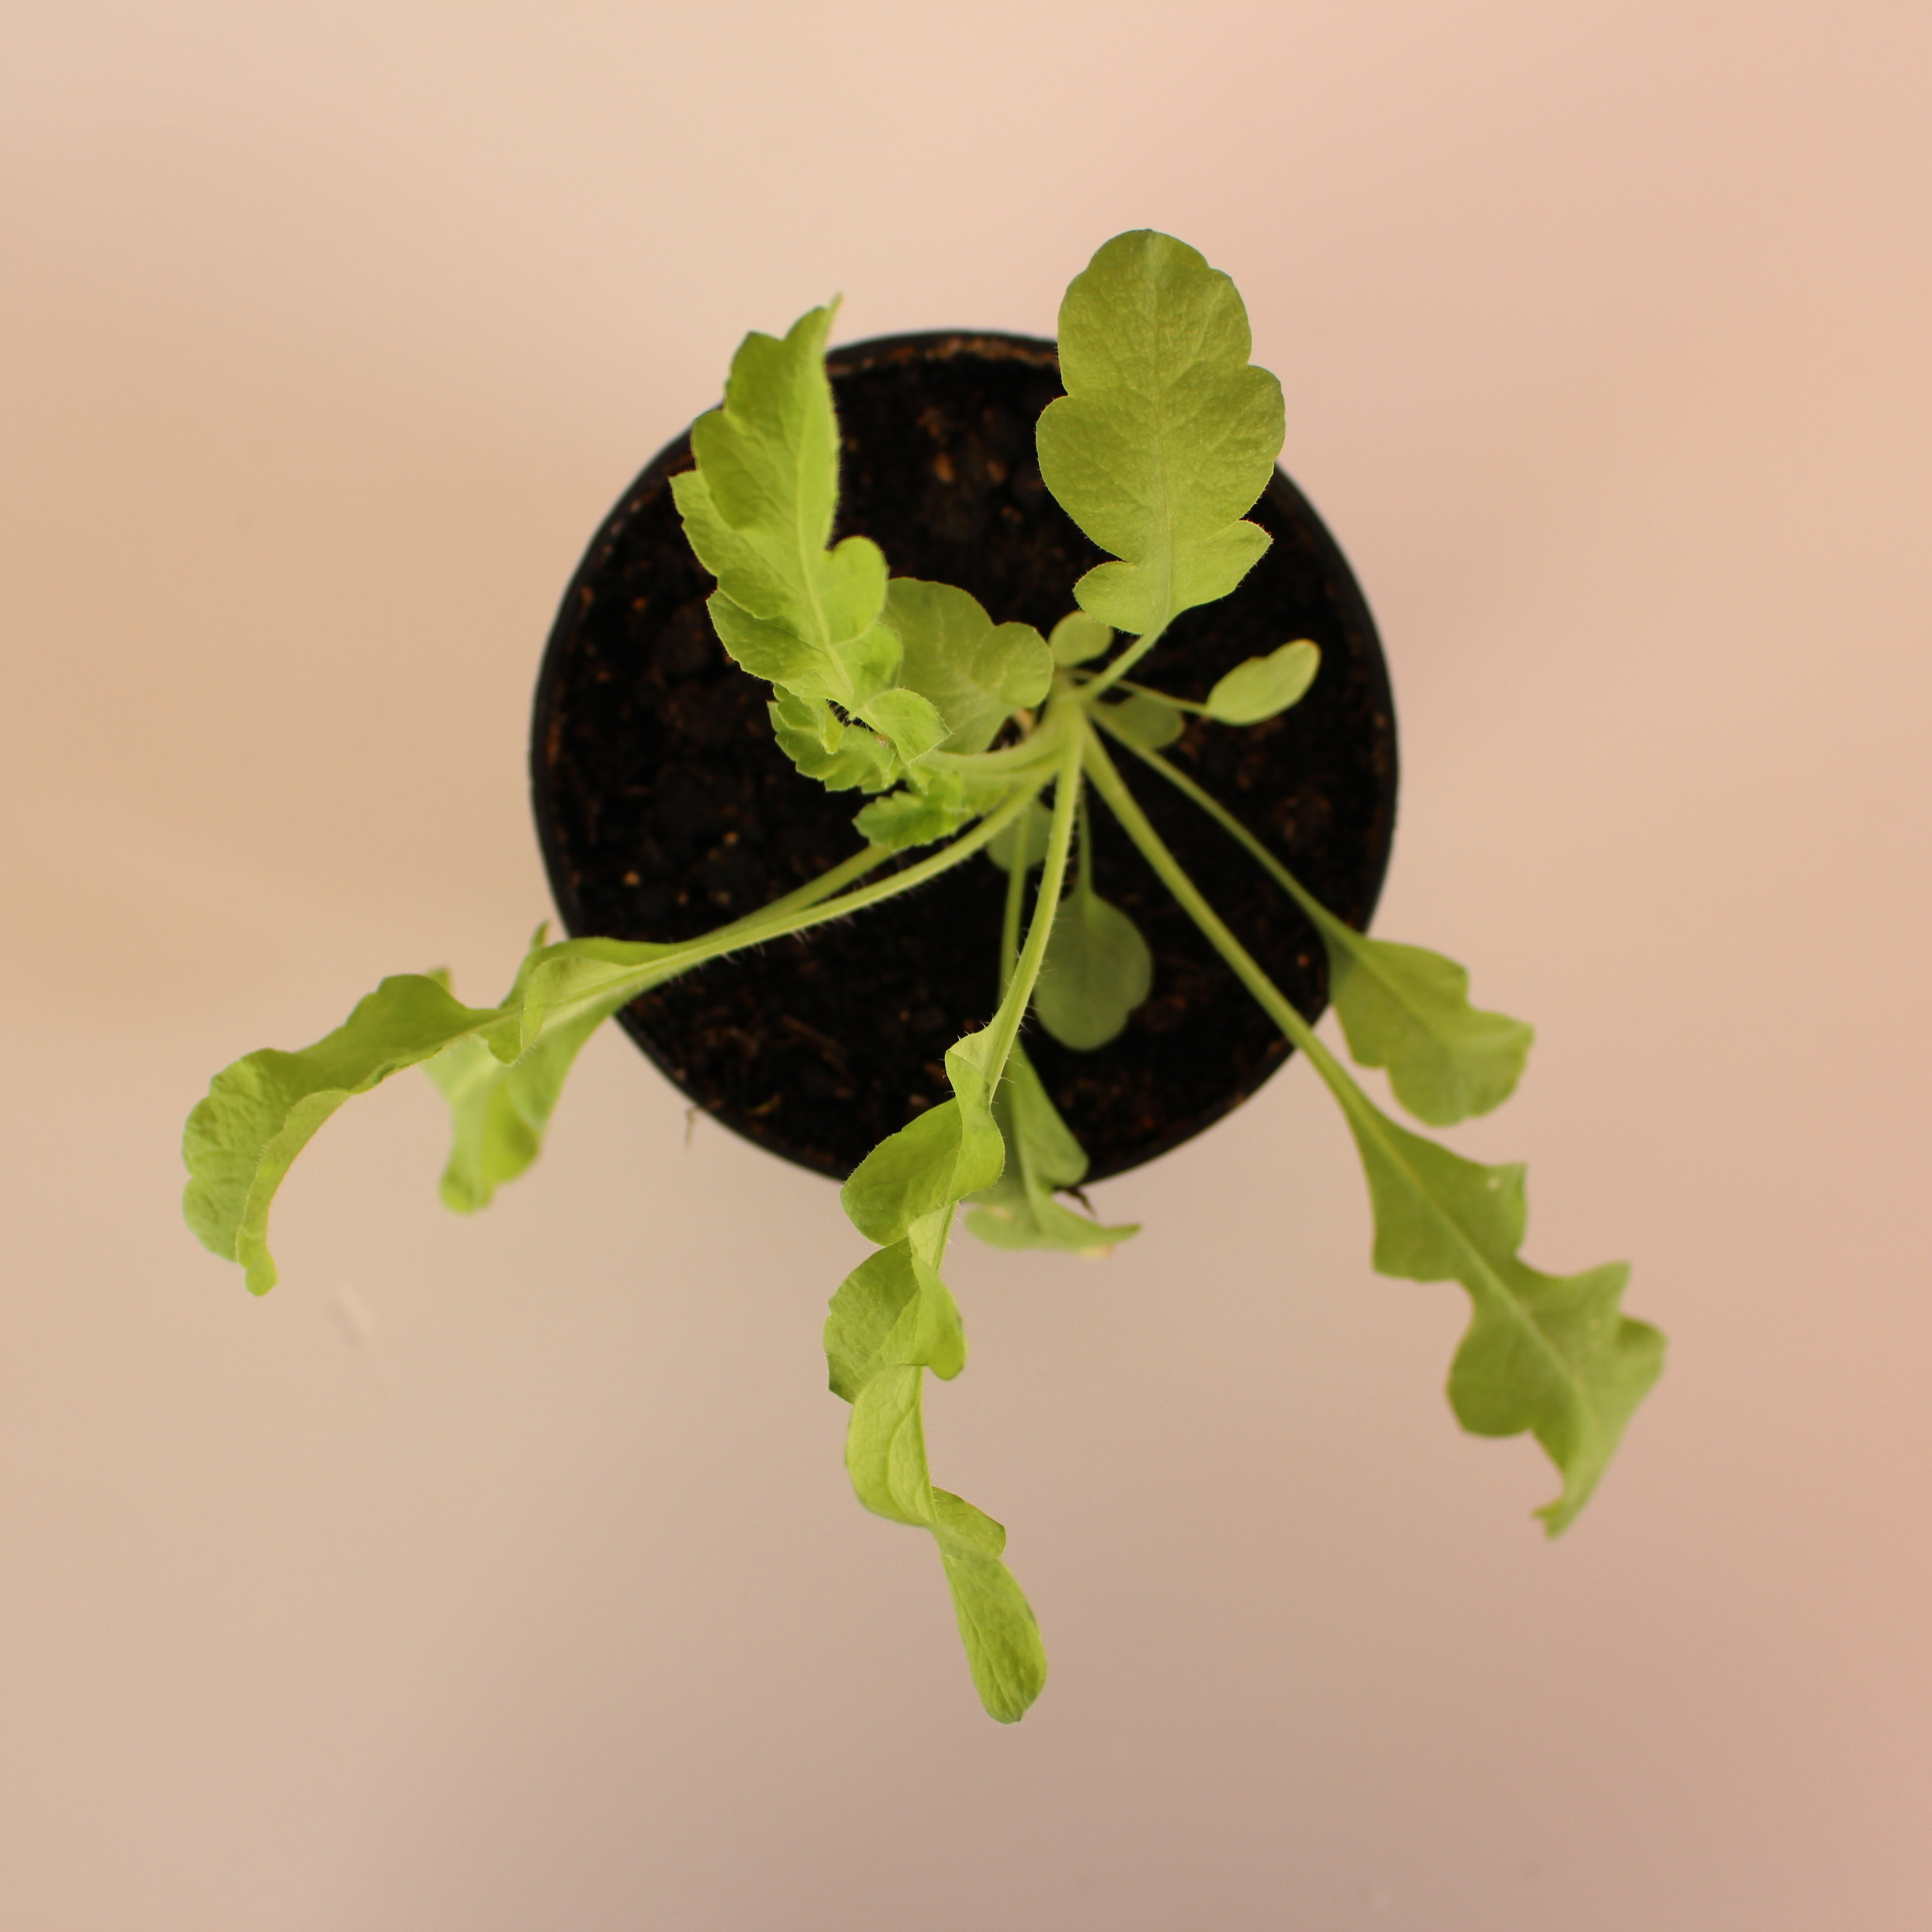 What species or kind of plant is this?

Papaver rhoeas
